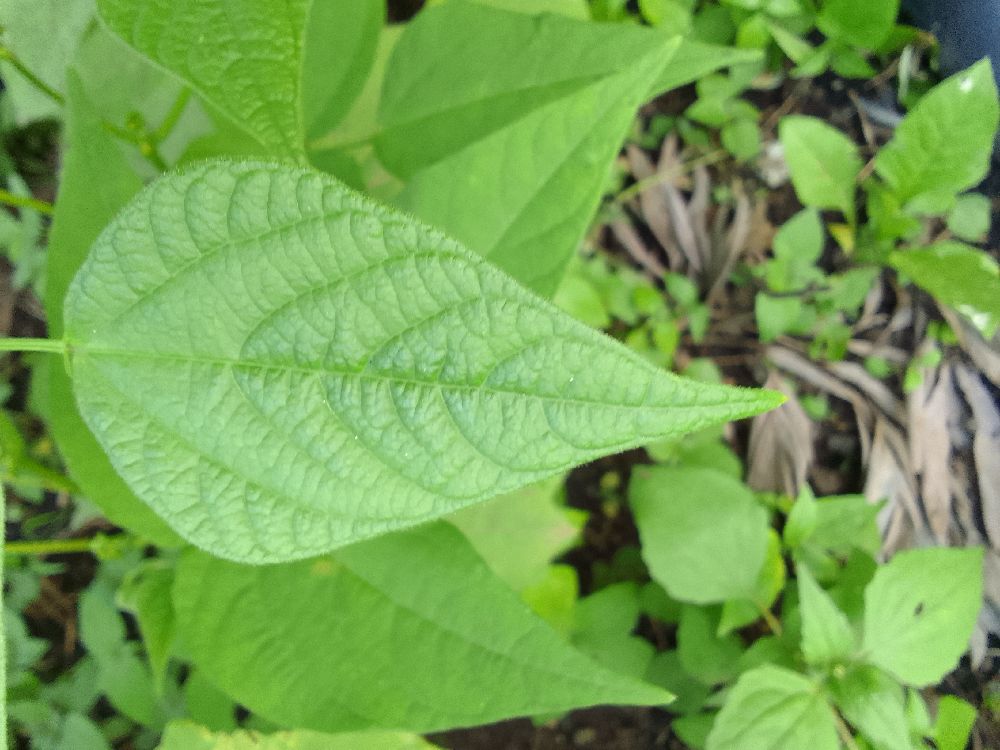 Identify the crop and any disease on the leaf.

common bean, healthy
